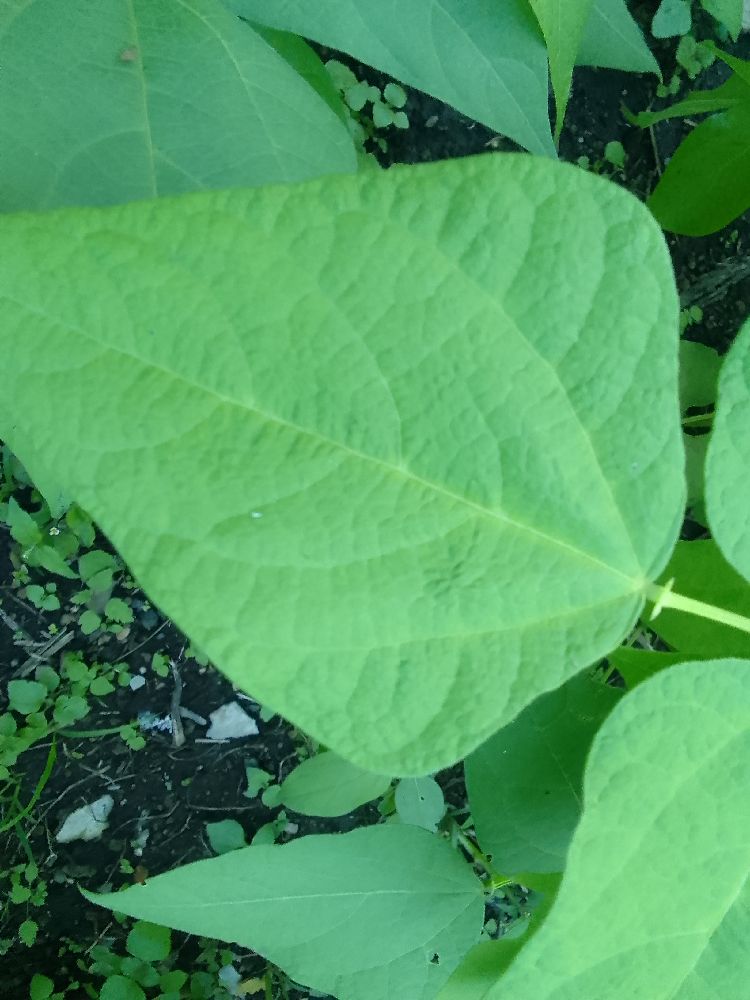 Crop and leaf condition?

common bean, healthy
